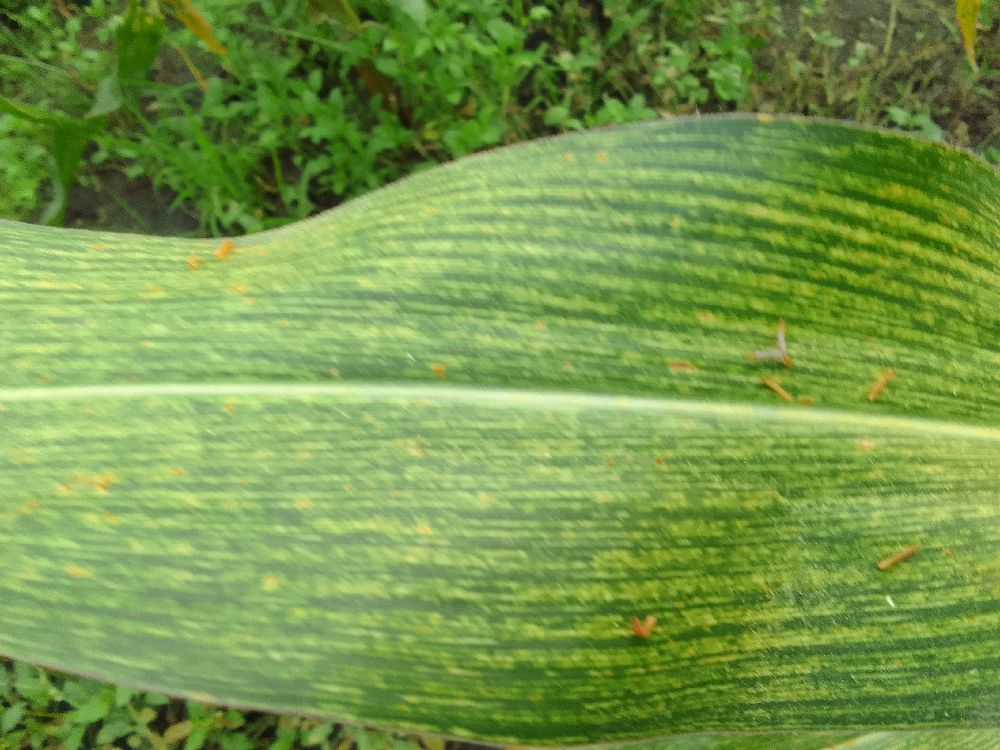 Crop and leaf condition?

maize, maize streak virus
